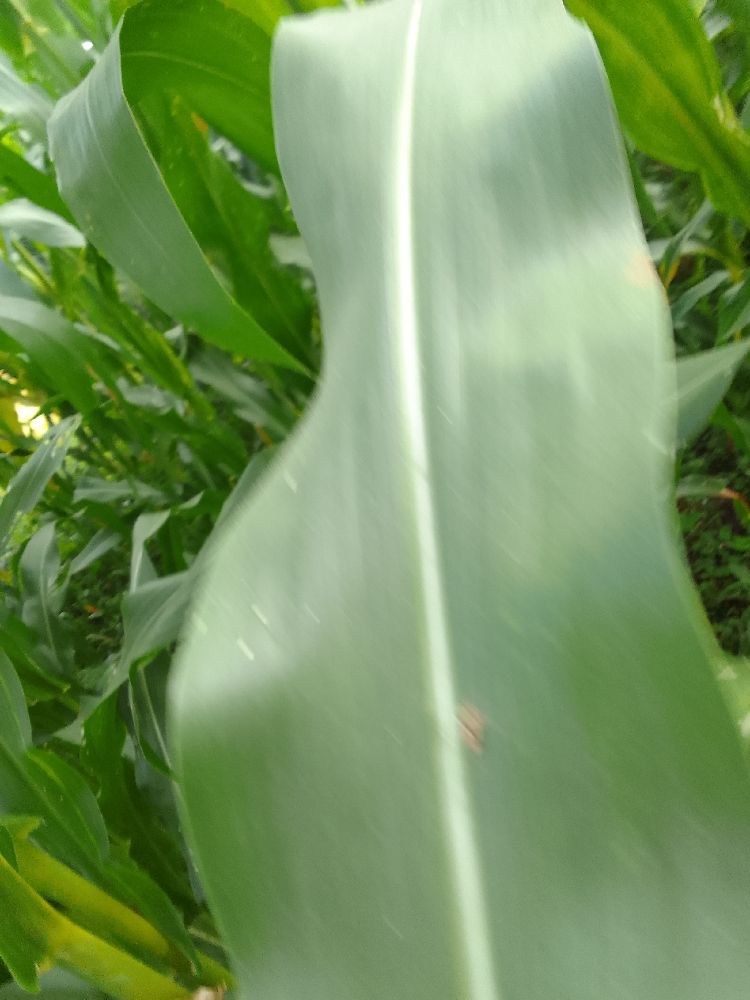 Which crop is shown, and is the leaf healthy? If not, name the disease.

maize, healthy
